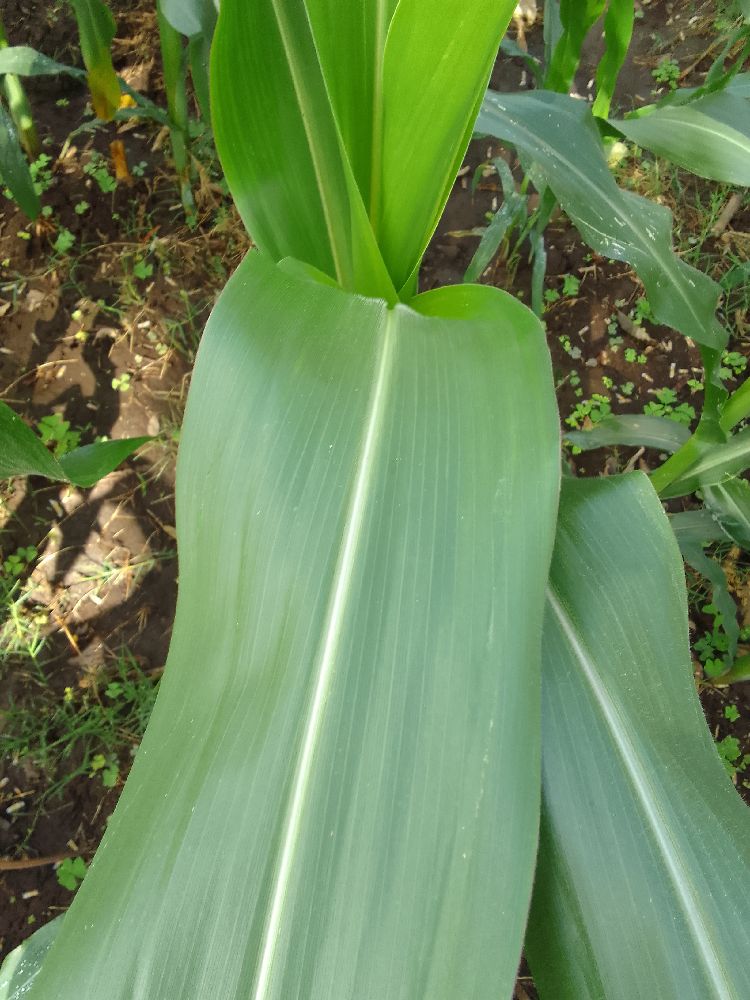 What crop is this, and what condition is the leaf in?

maize, healthy
